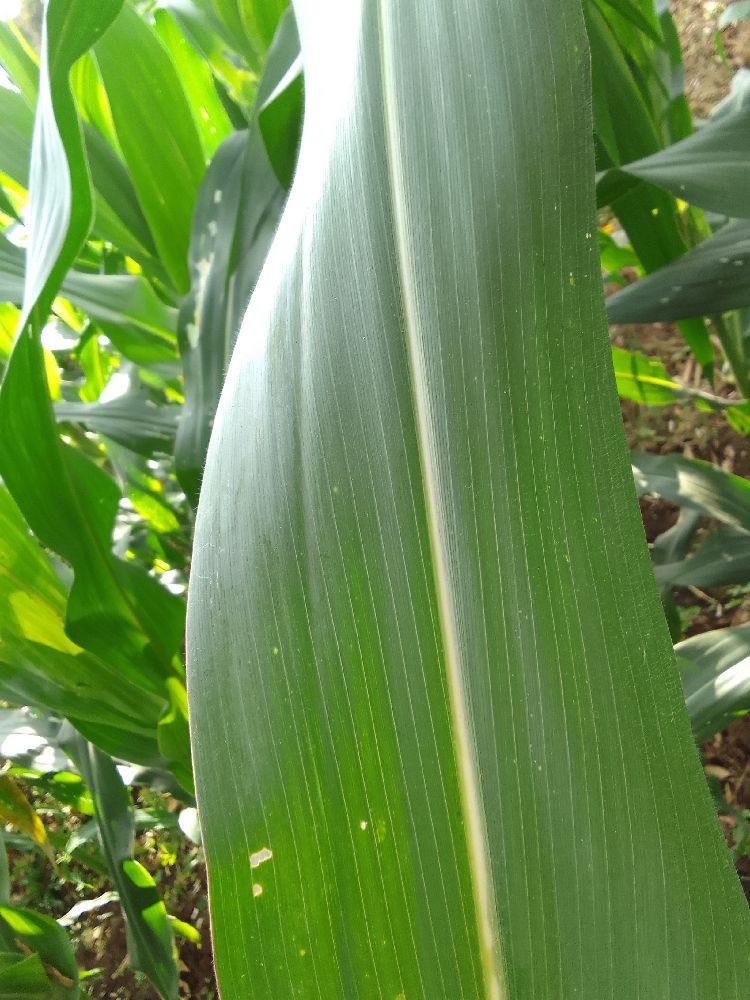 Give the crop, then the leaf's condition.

maize, healthy
